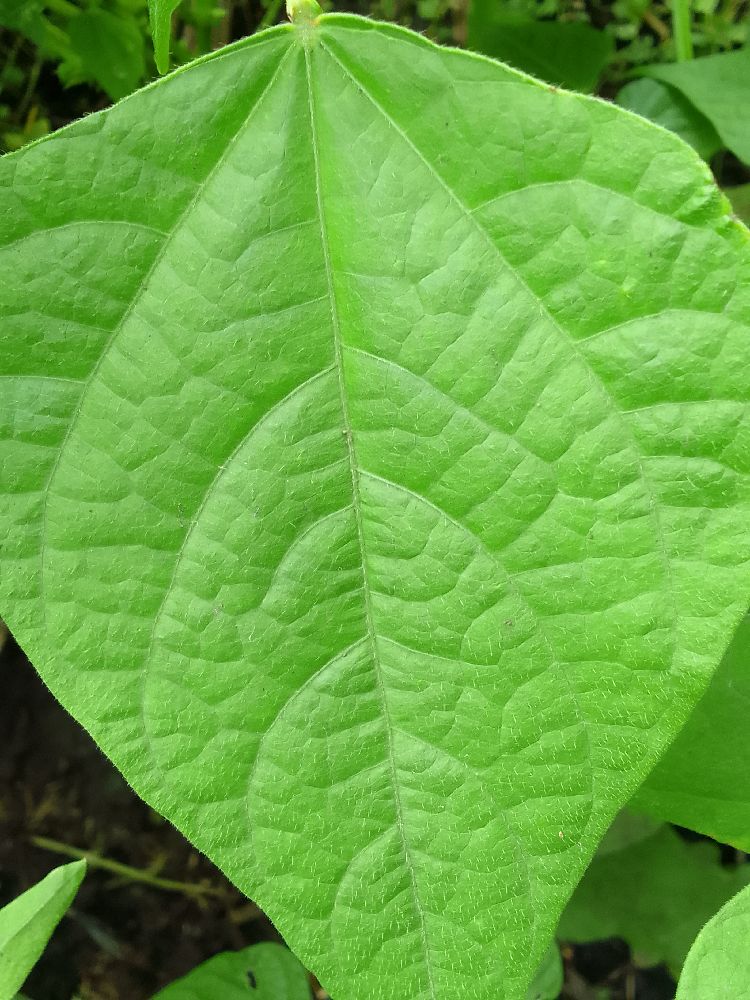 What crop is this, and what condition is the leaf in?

common bean, healthy
